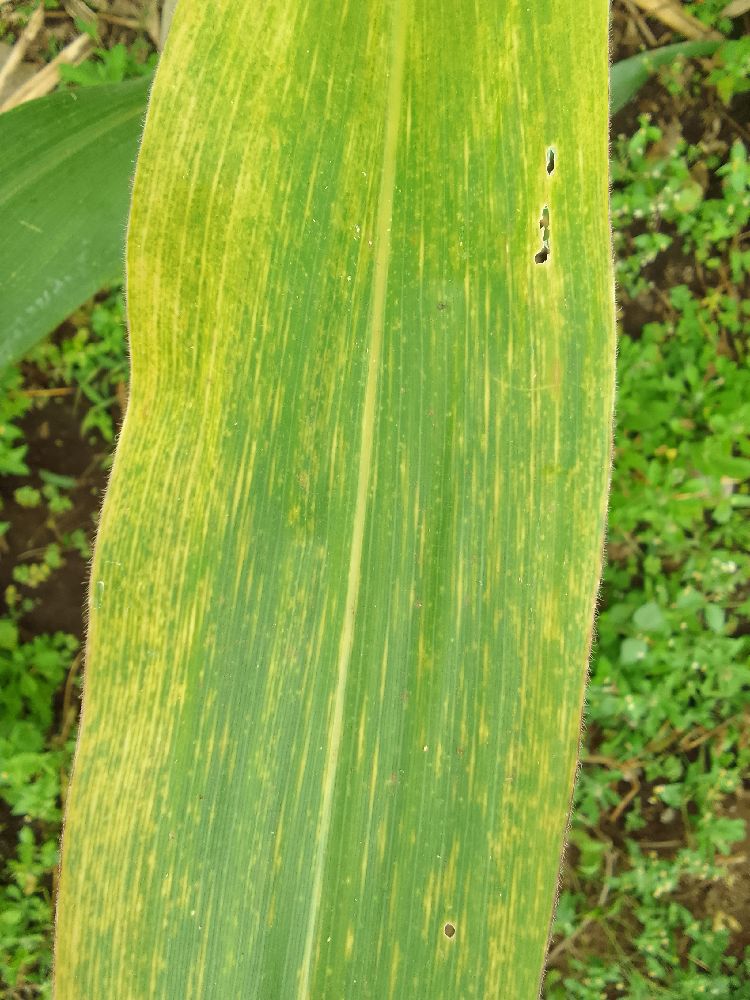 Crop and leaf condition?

maize, maize lethal necrosis
